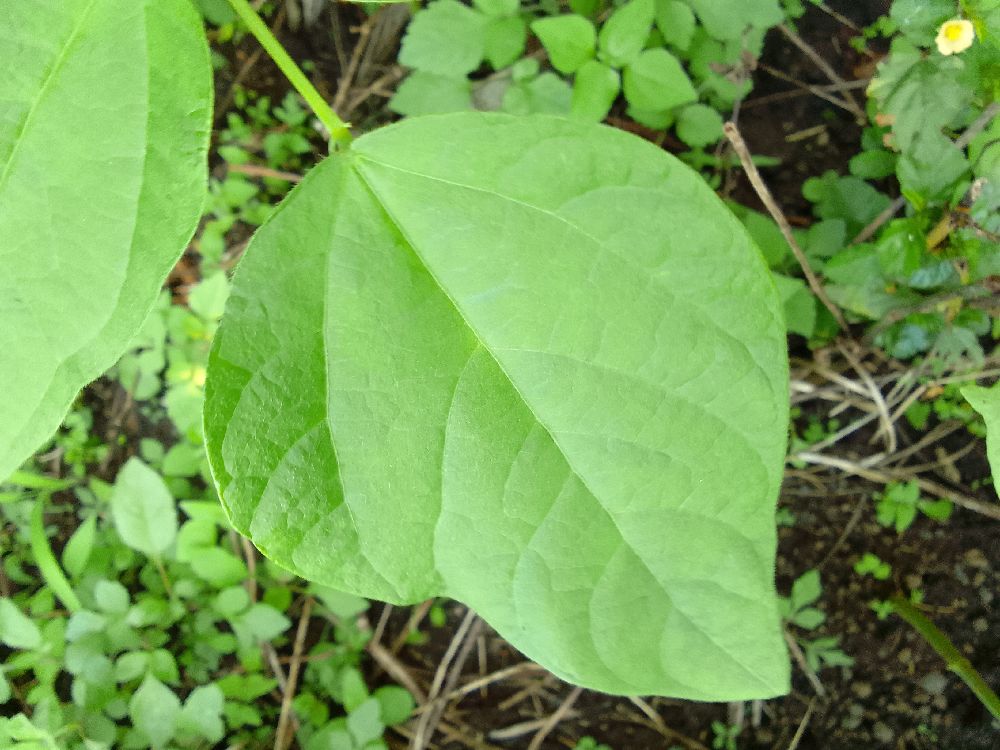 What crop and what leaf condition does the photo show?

common bean, healthy
